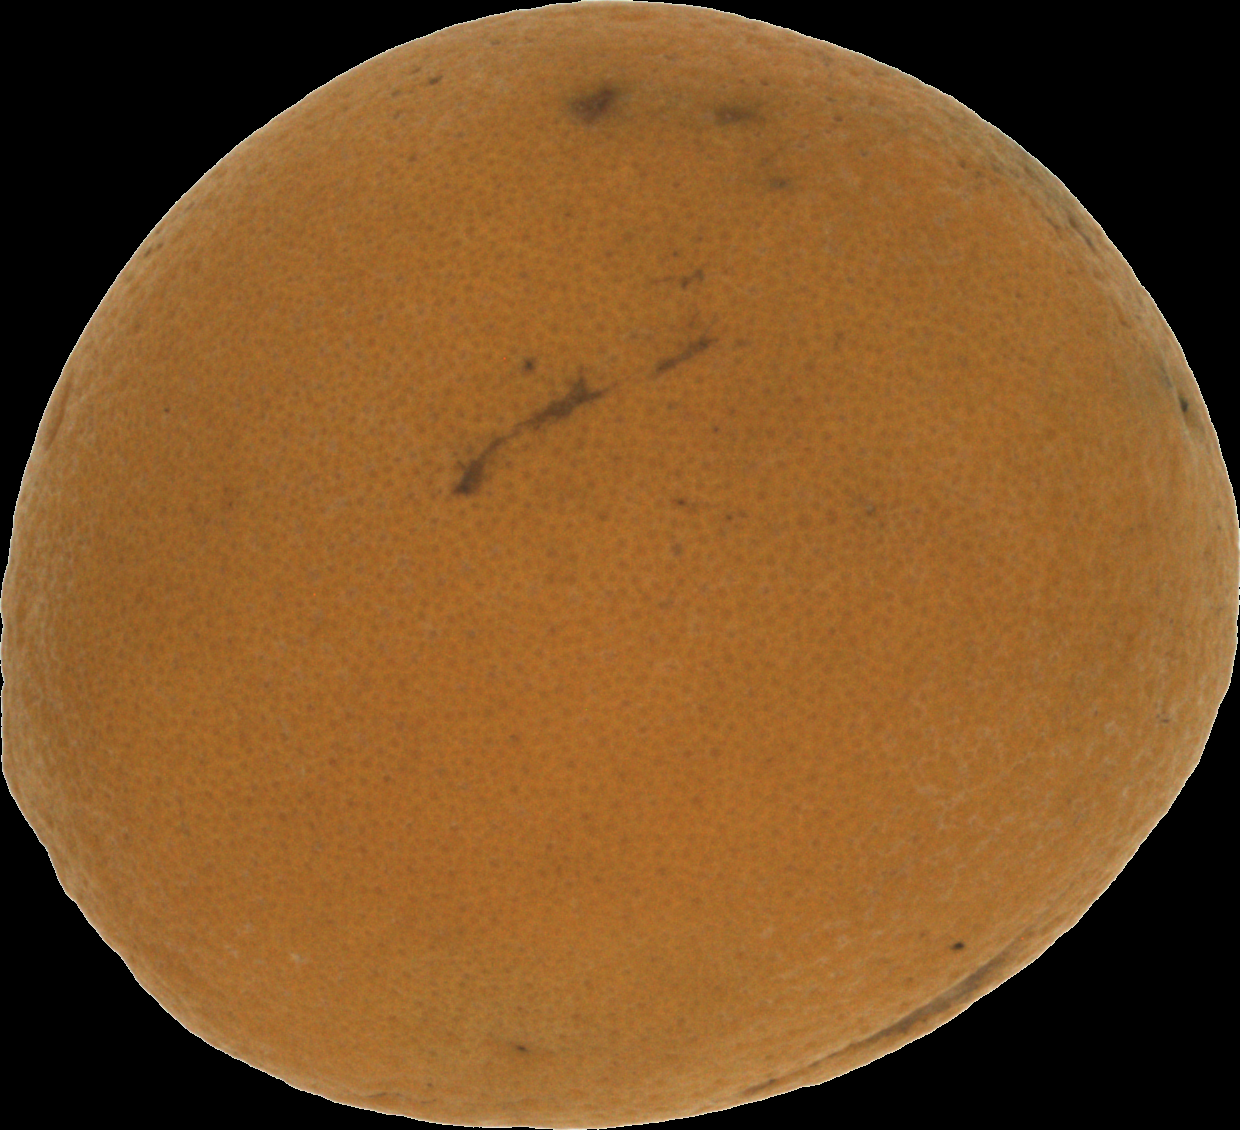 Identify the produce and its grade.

orange, bad
